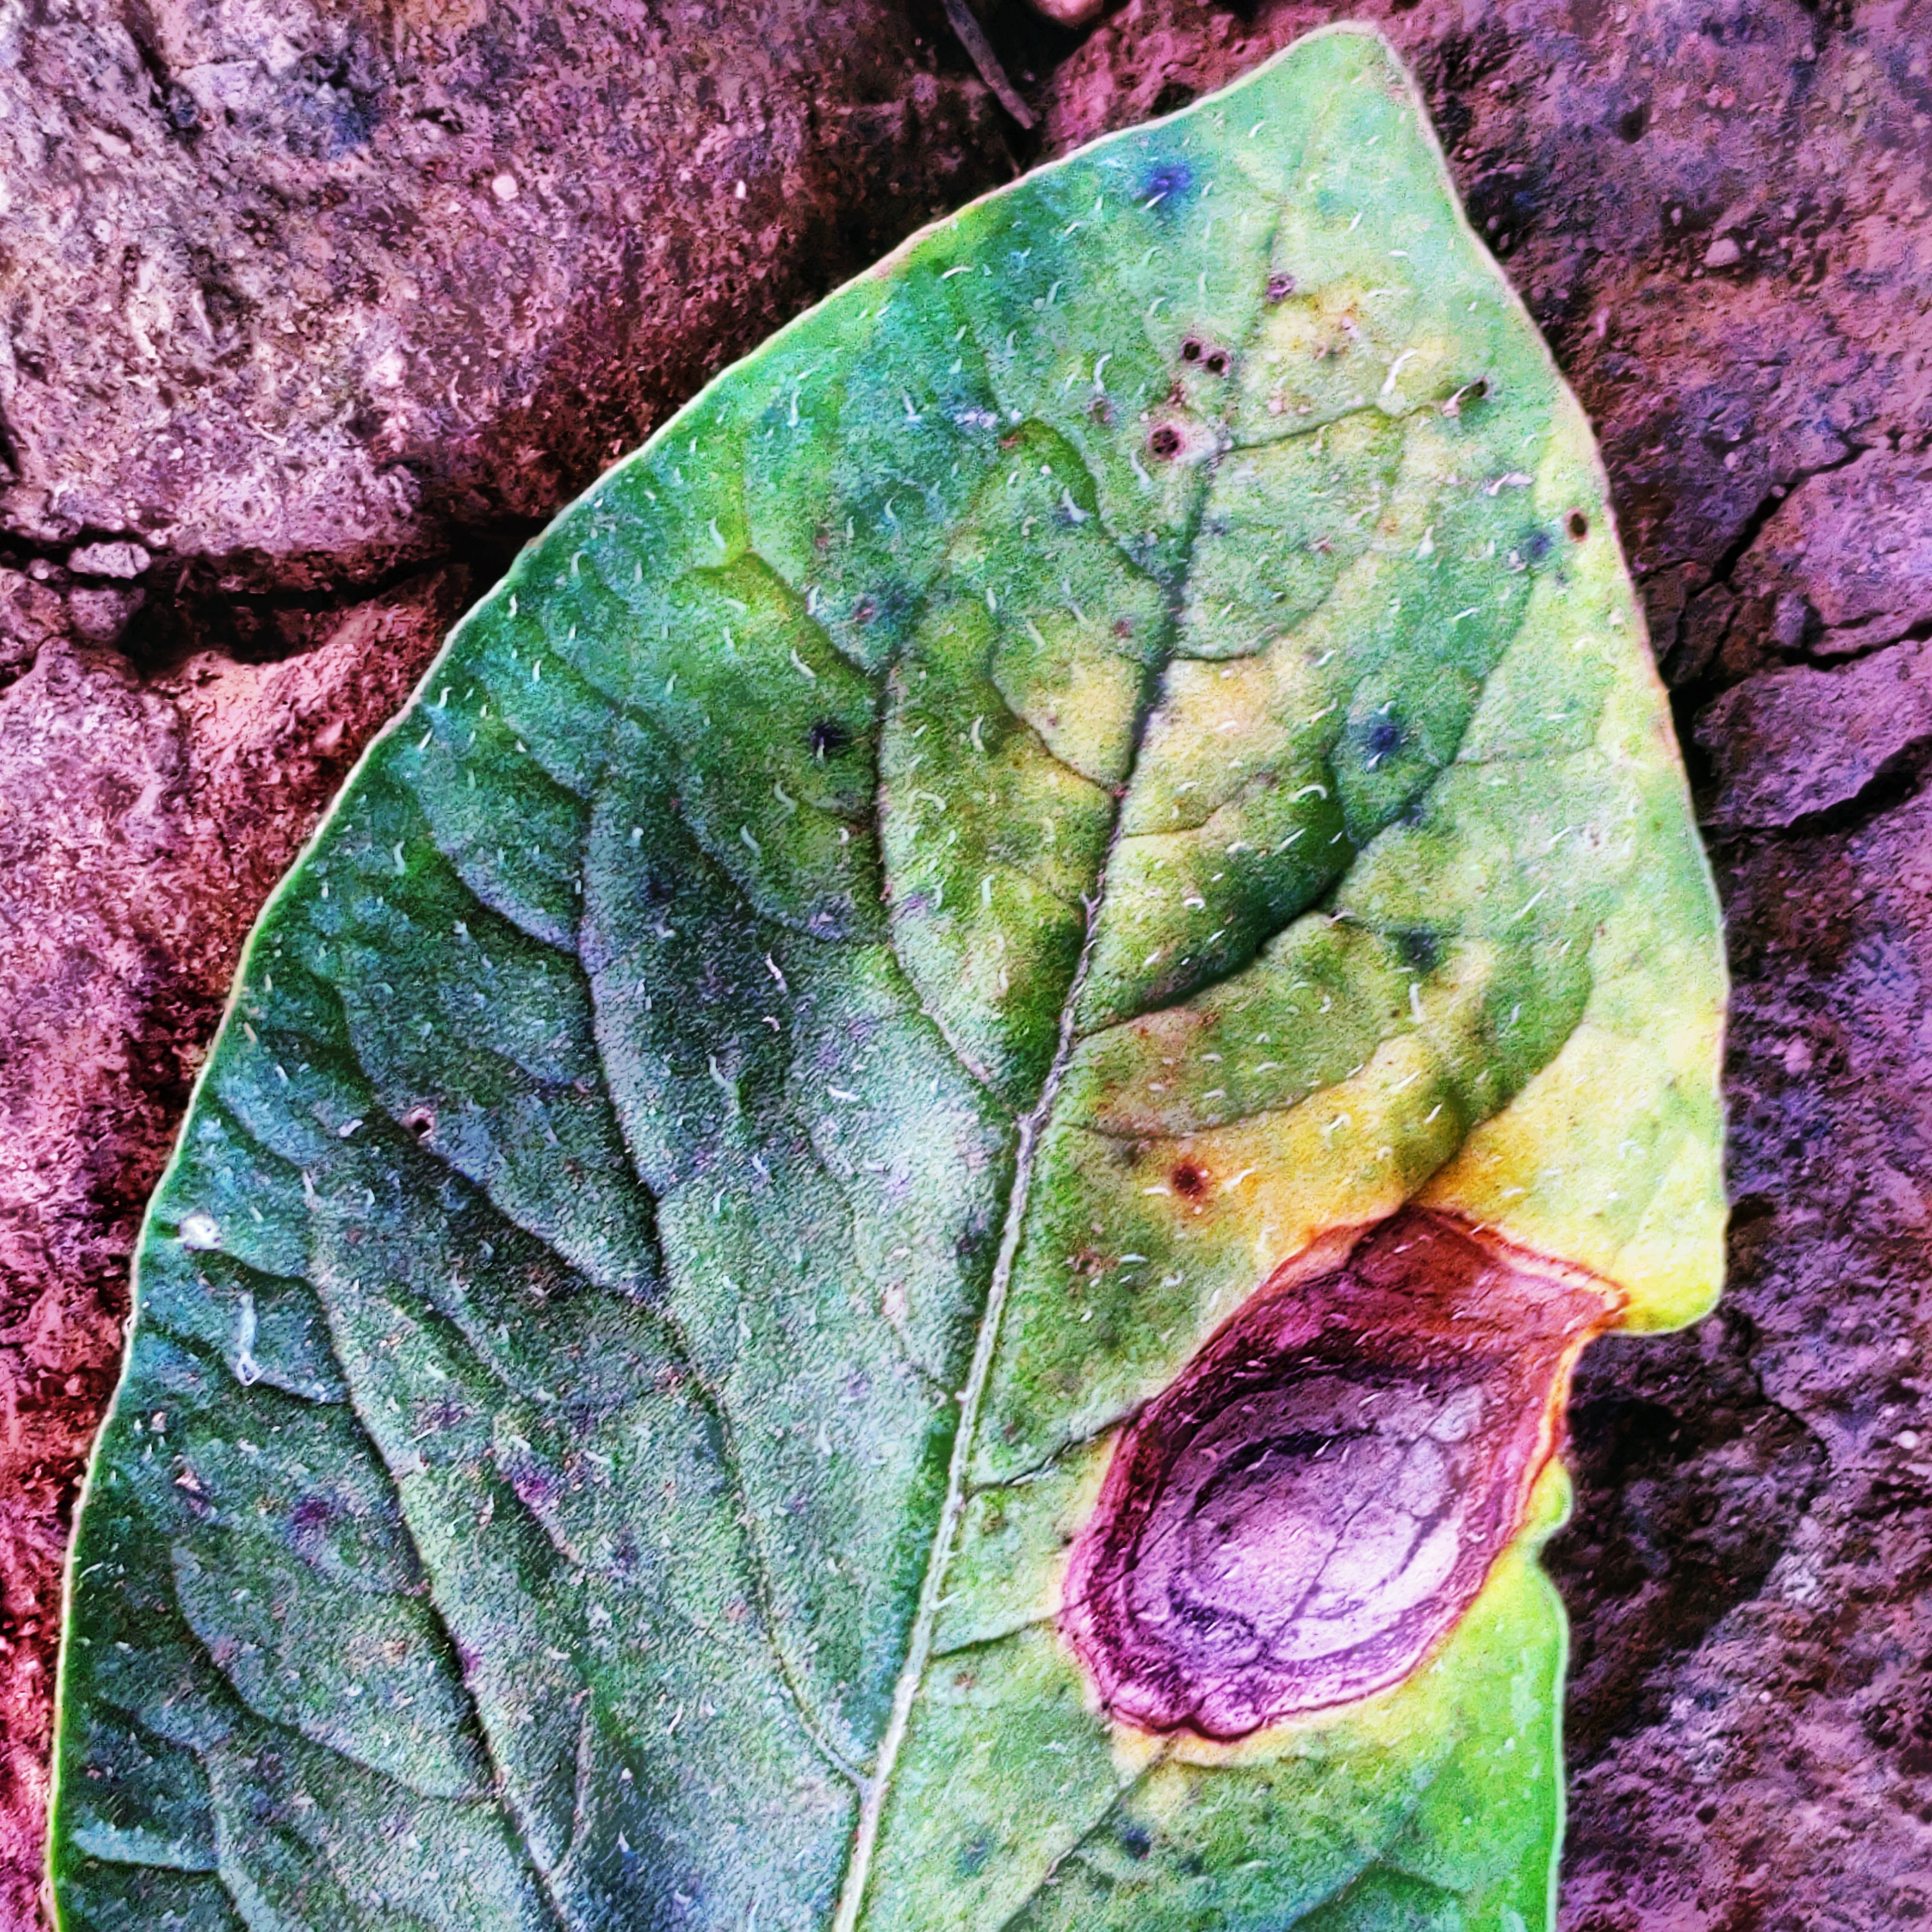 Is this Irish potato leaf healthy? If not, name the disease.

late blight
